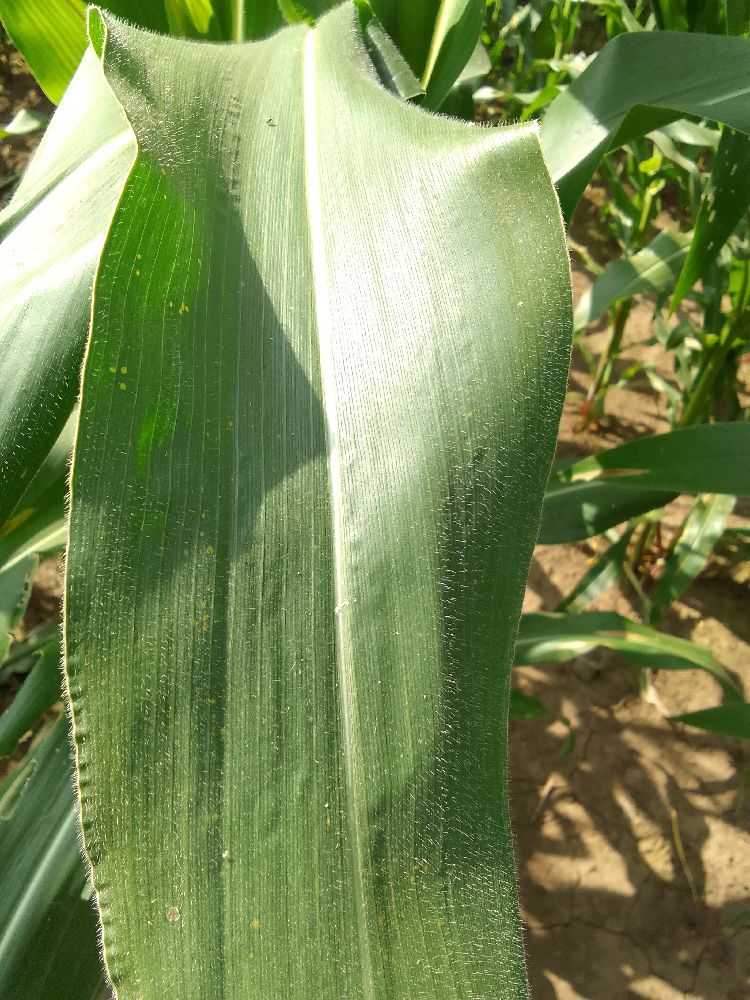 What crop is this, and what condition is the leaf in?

maize, healthy
